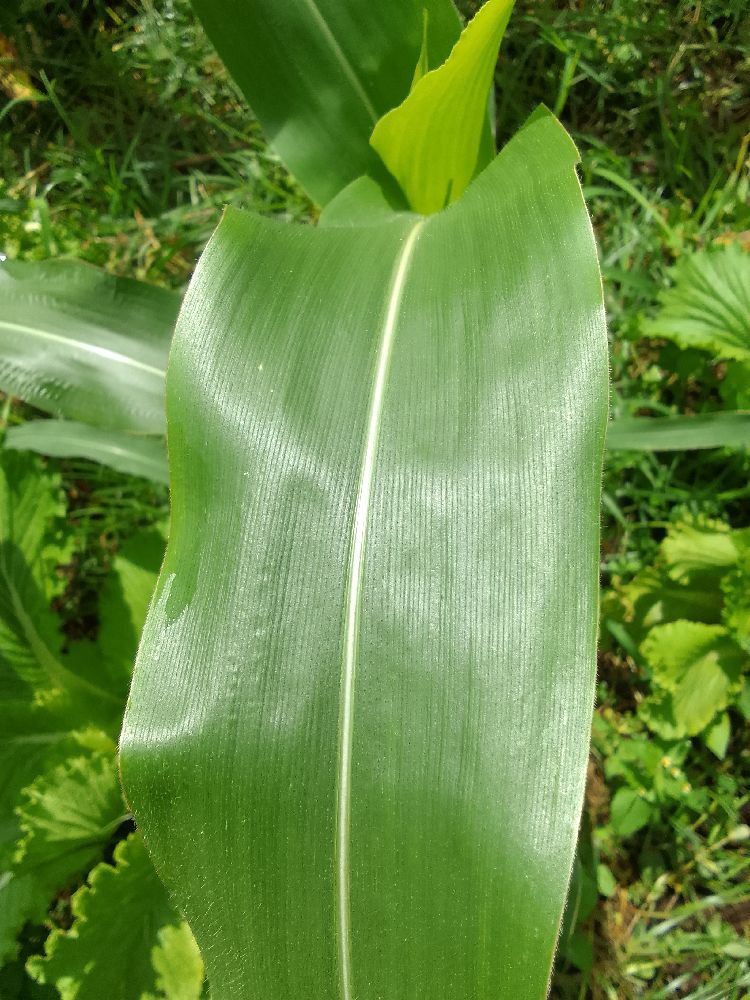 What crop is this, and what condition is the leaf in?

maize, healthy
